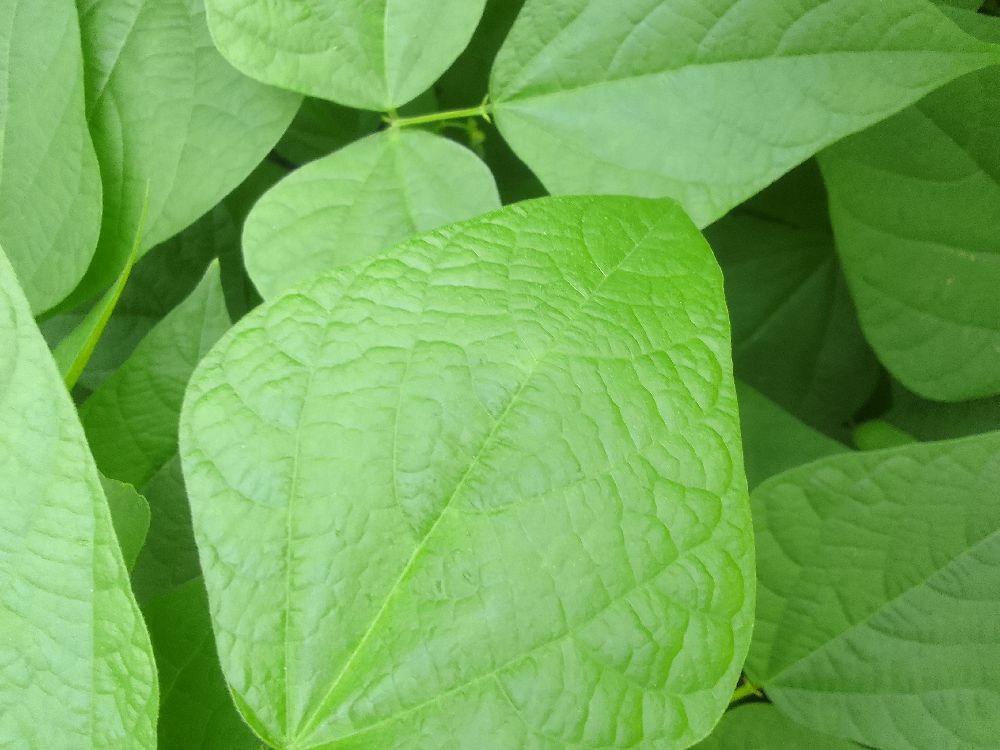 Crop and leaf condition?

common bean, healthy
